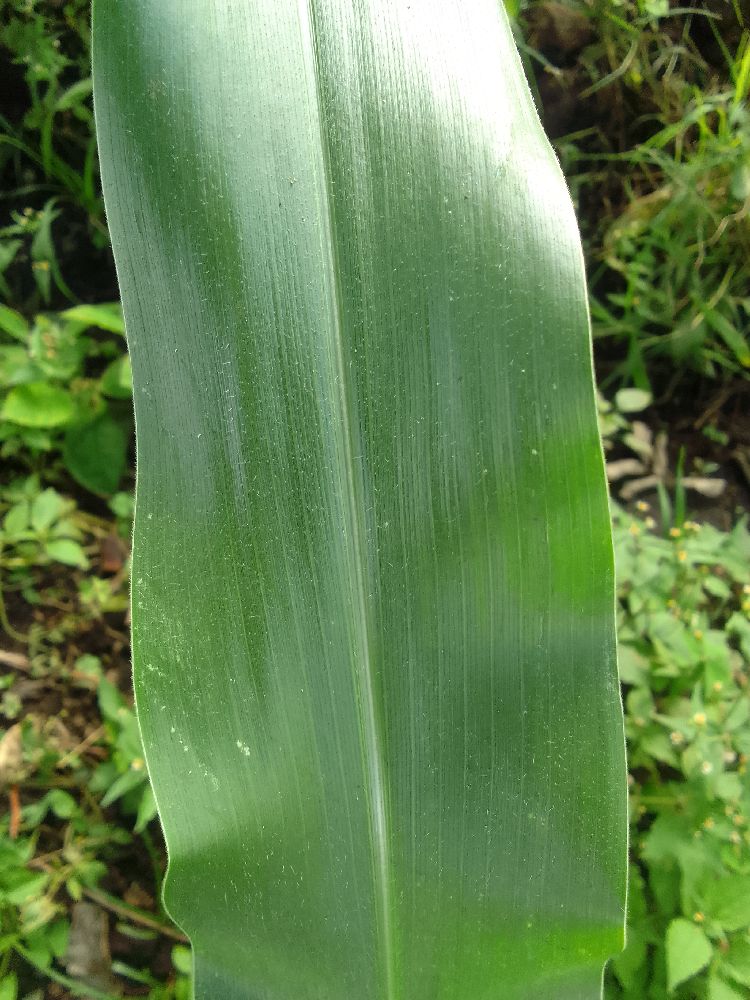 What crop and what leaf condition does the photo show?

maize, healthy
